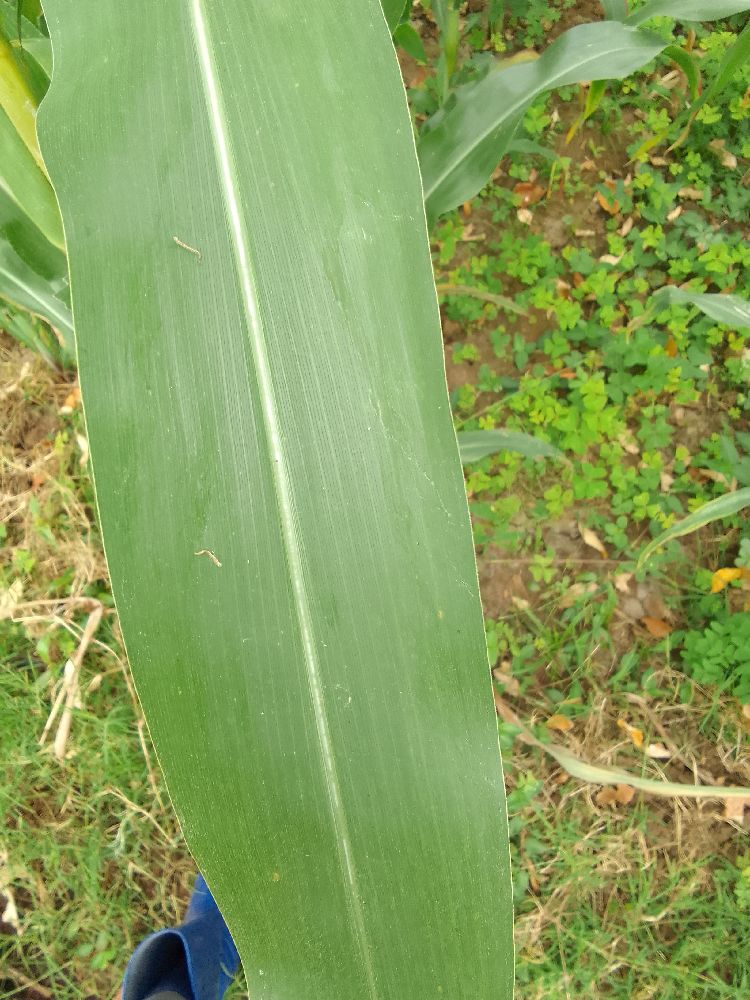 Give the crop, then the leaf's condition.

maize, healthy
